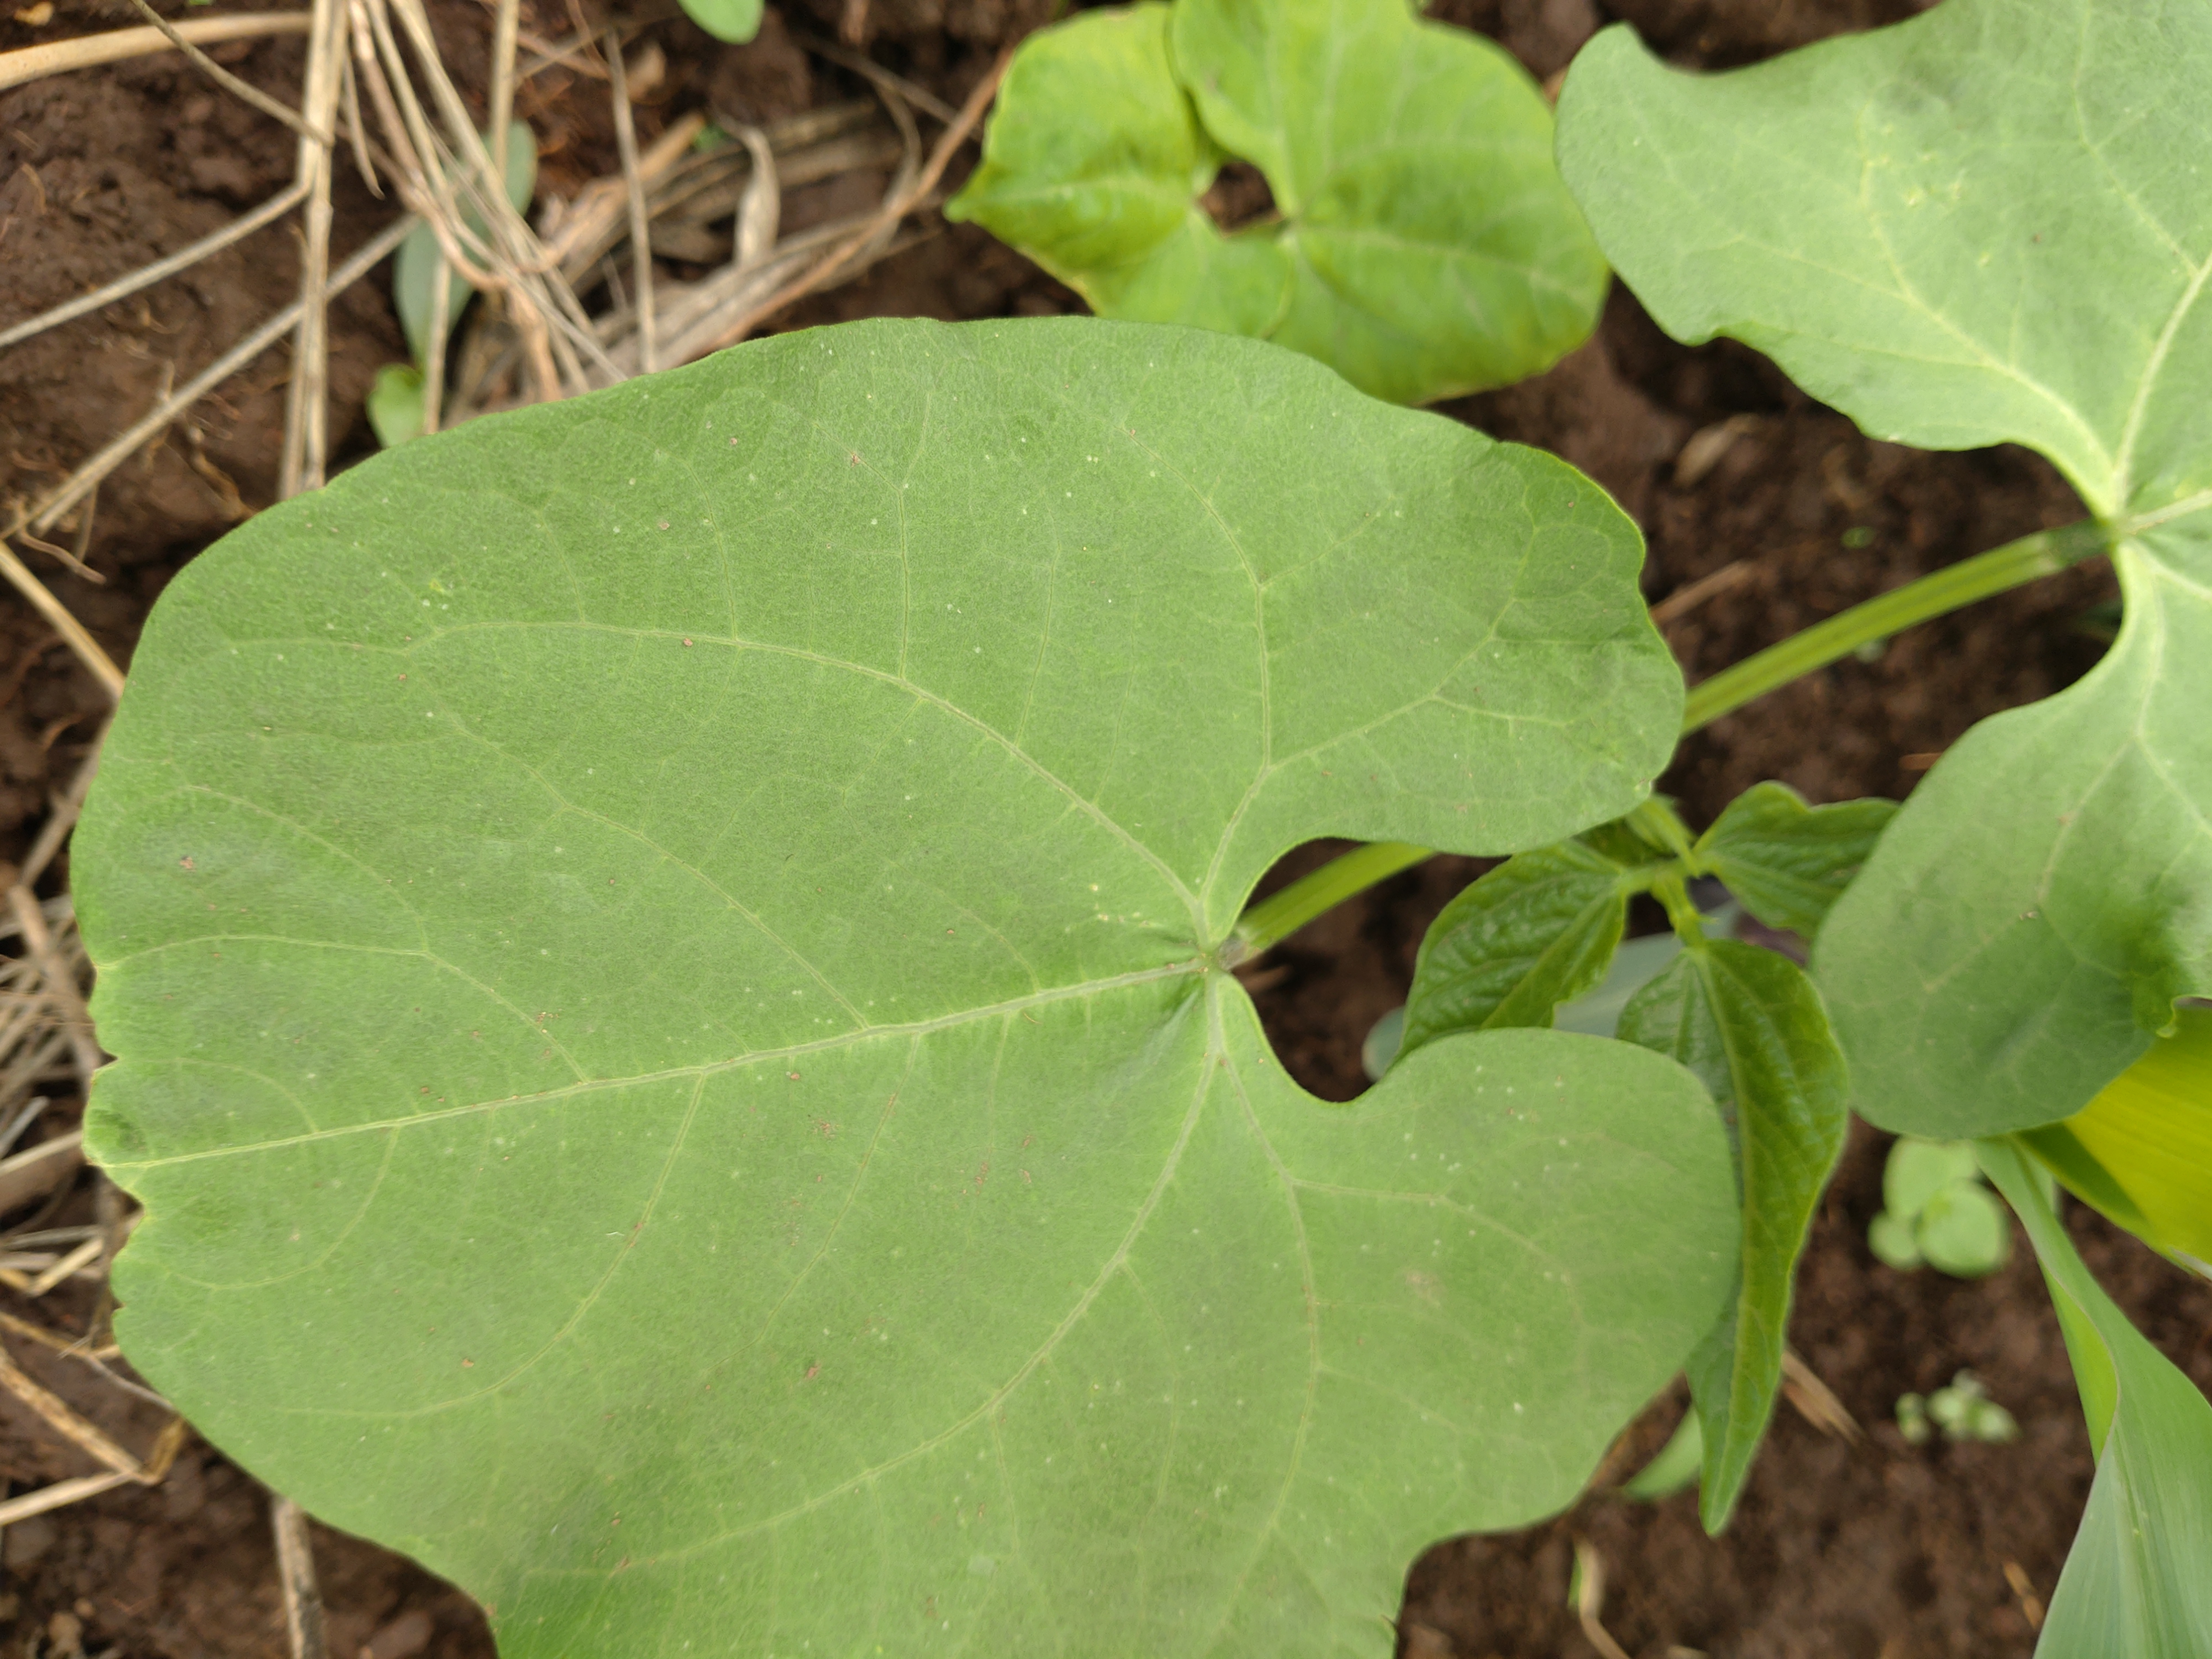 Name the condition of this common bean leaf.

healthy
